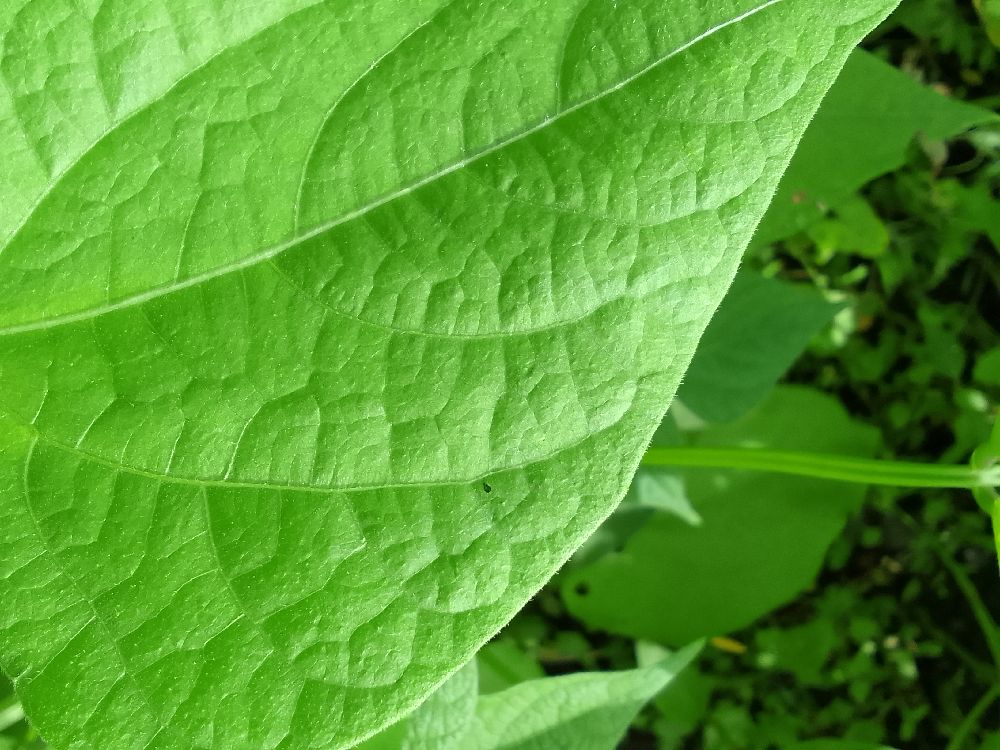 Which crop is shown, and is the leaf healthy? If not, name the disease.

common bean, healthy
